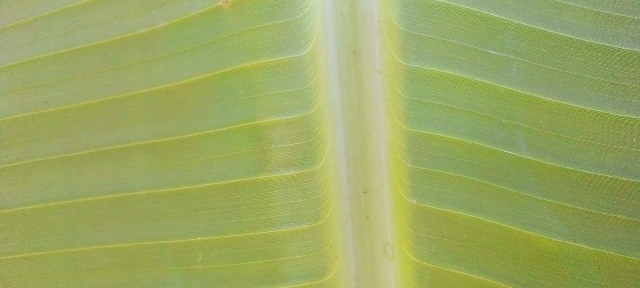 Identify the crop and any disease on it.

banana, healthy
